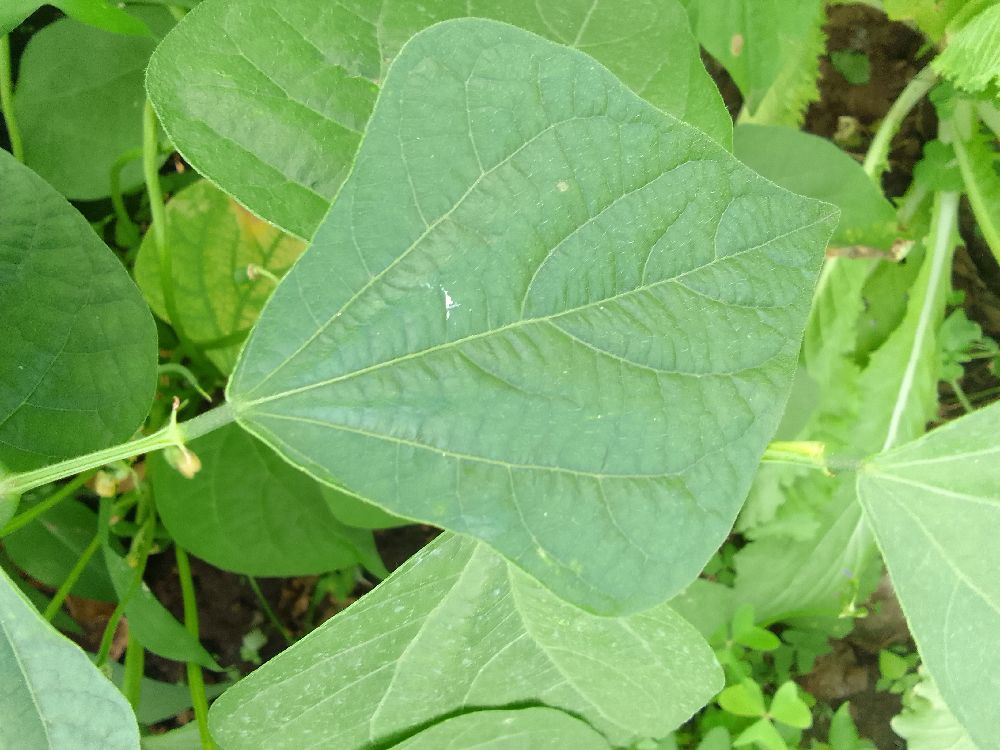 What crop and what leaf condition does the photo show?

common bean, healthy
